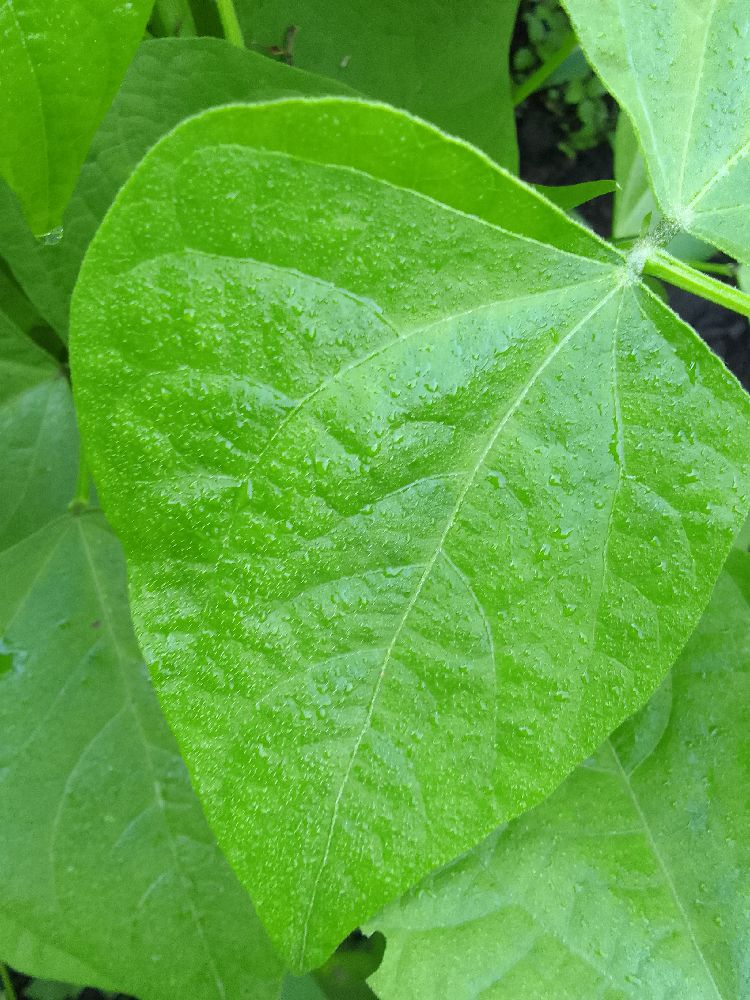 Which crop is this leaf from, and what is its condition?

common bean, healthy
